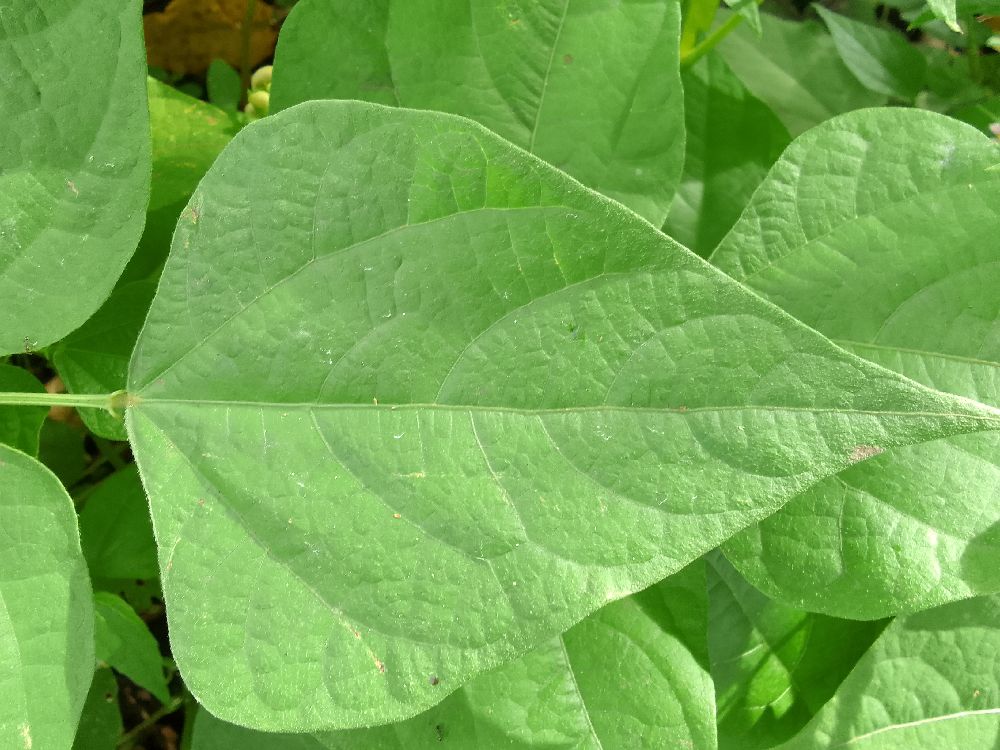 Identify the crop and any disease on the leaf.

common bean, healthy
